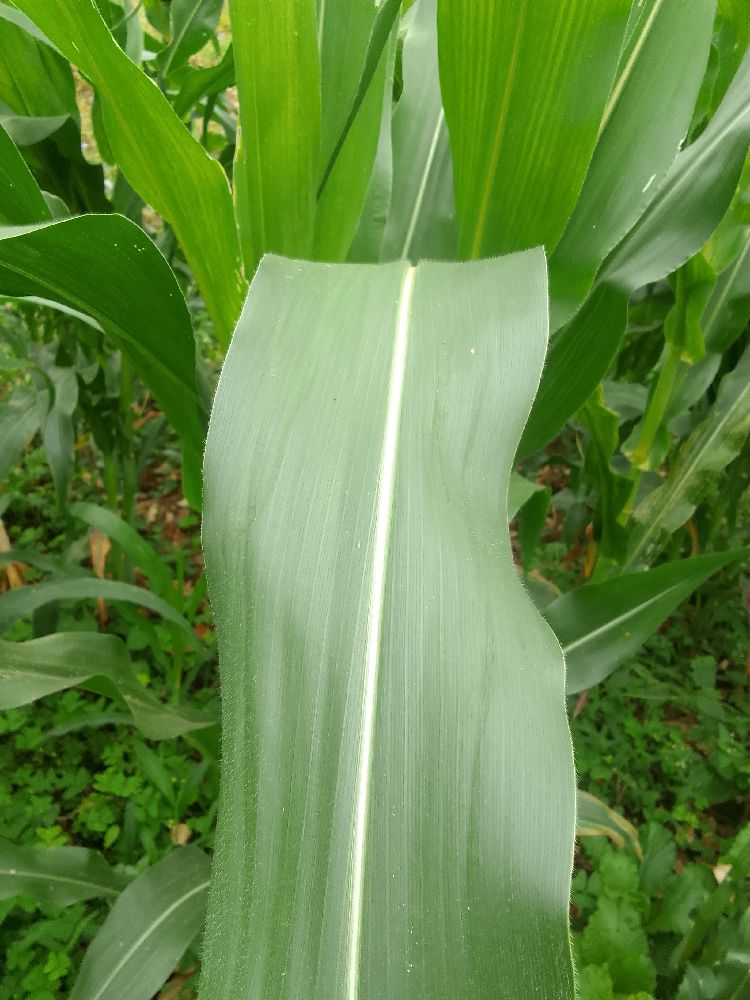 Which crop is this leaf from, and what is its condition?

maize, healthy
